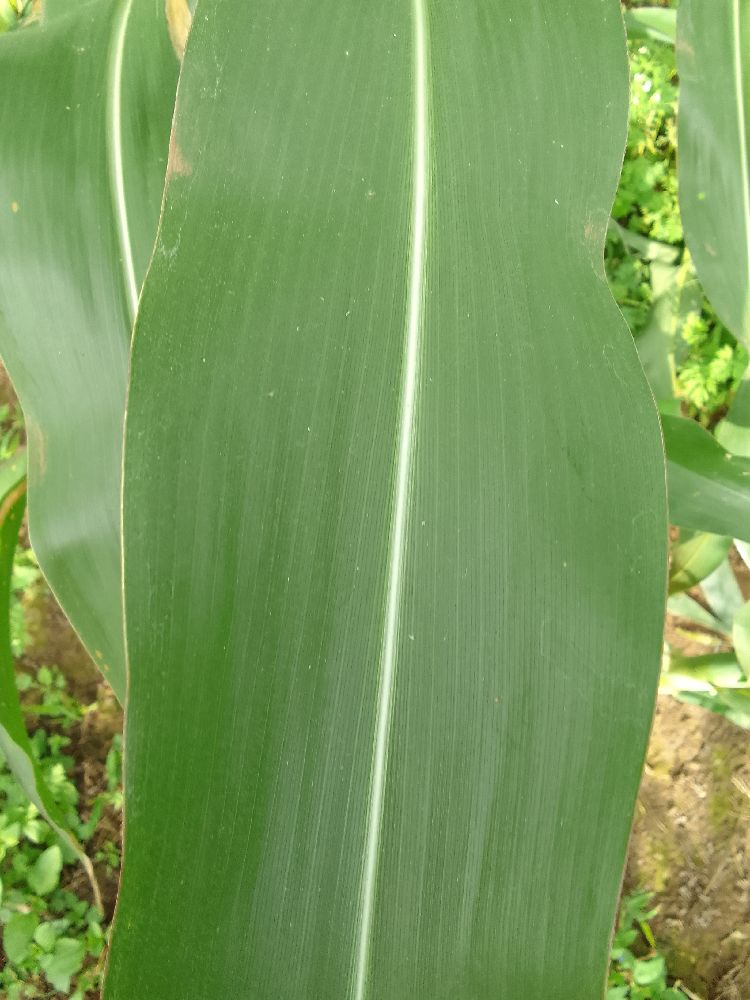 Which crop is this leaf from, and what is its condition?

maize, healthy
